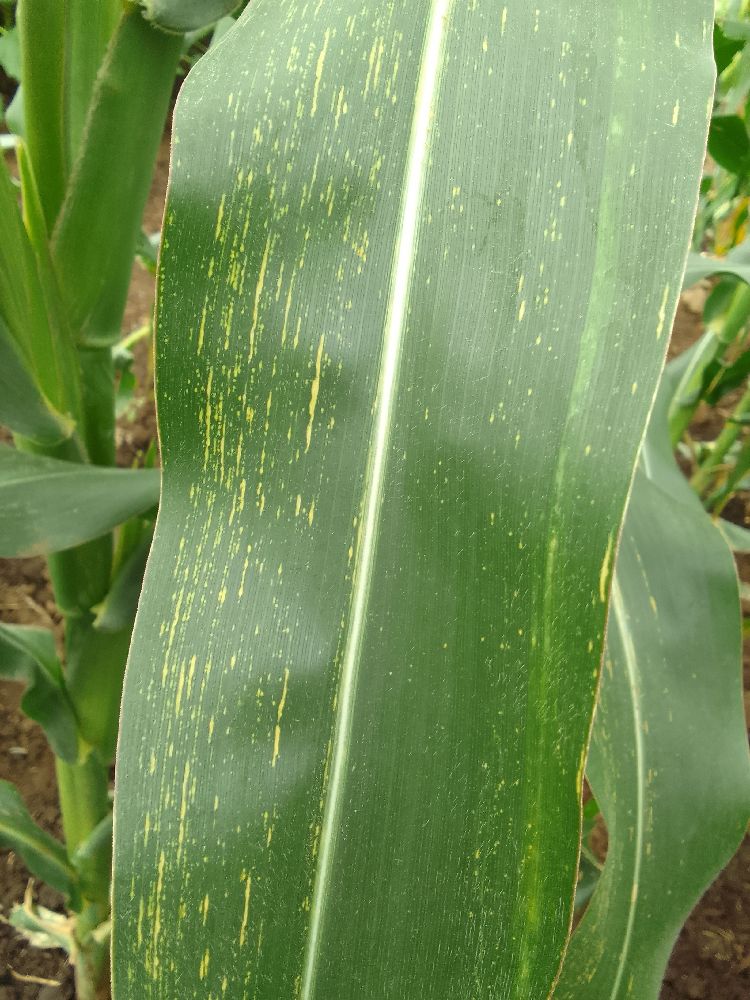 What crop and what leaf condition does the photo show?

maize, maize streak virus
